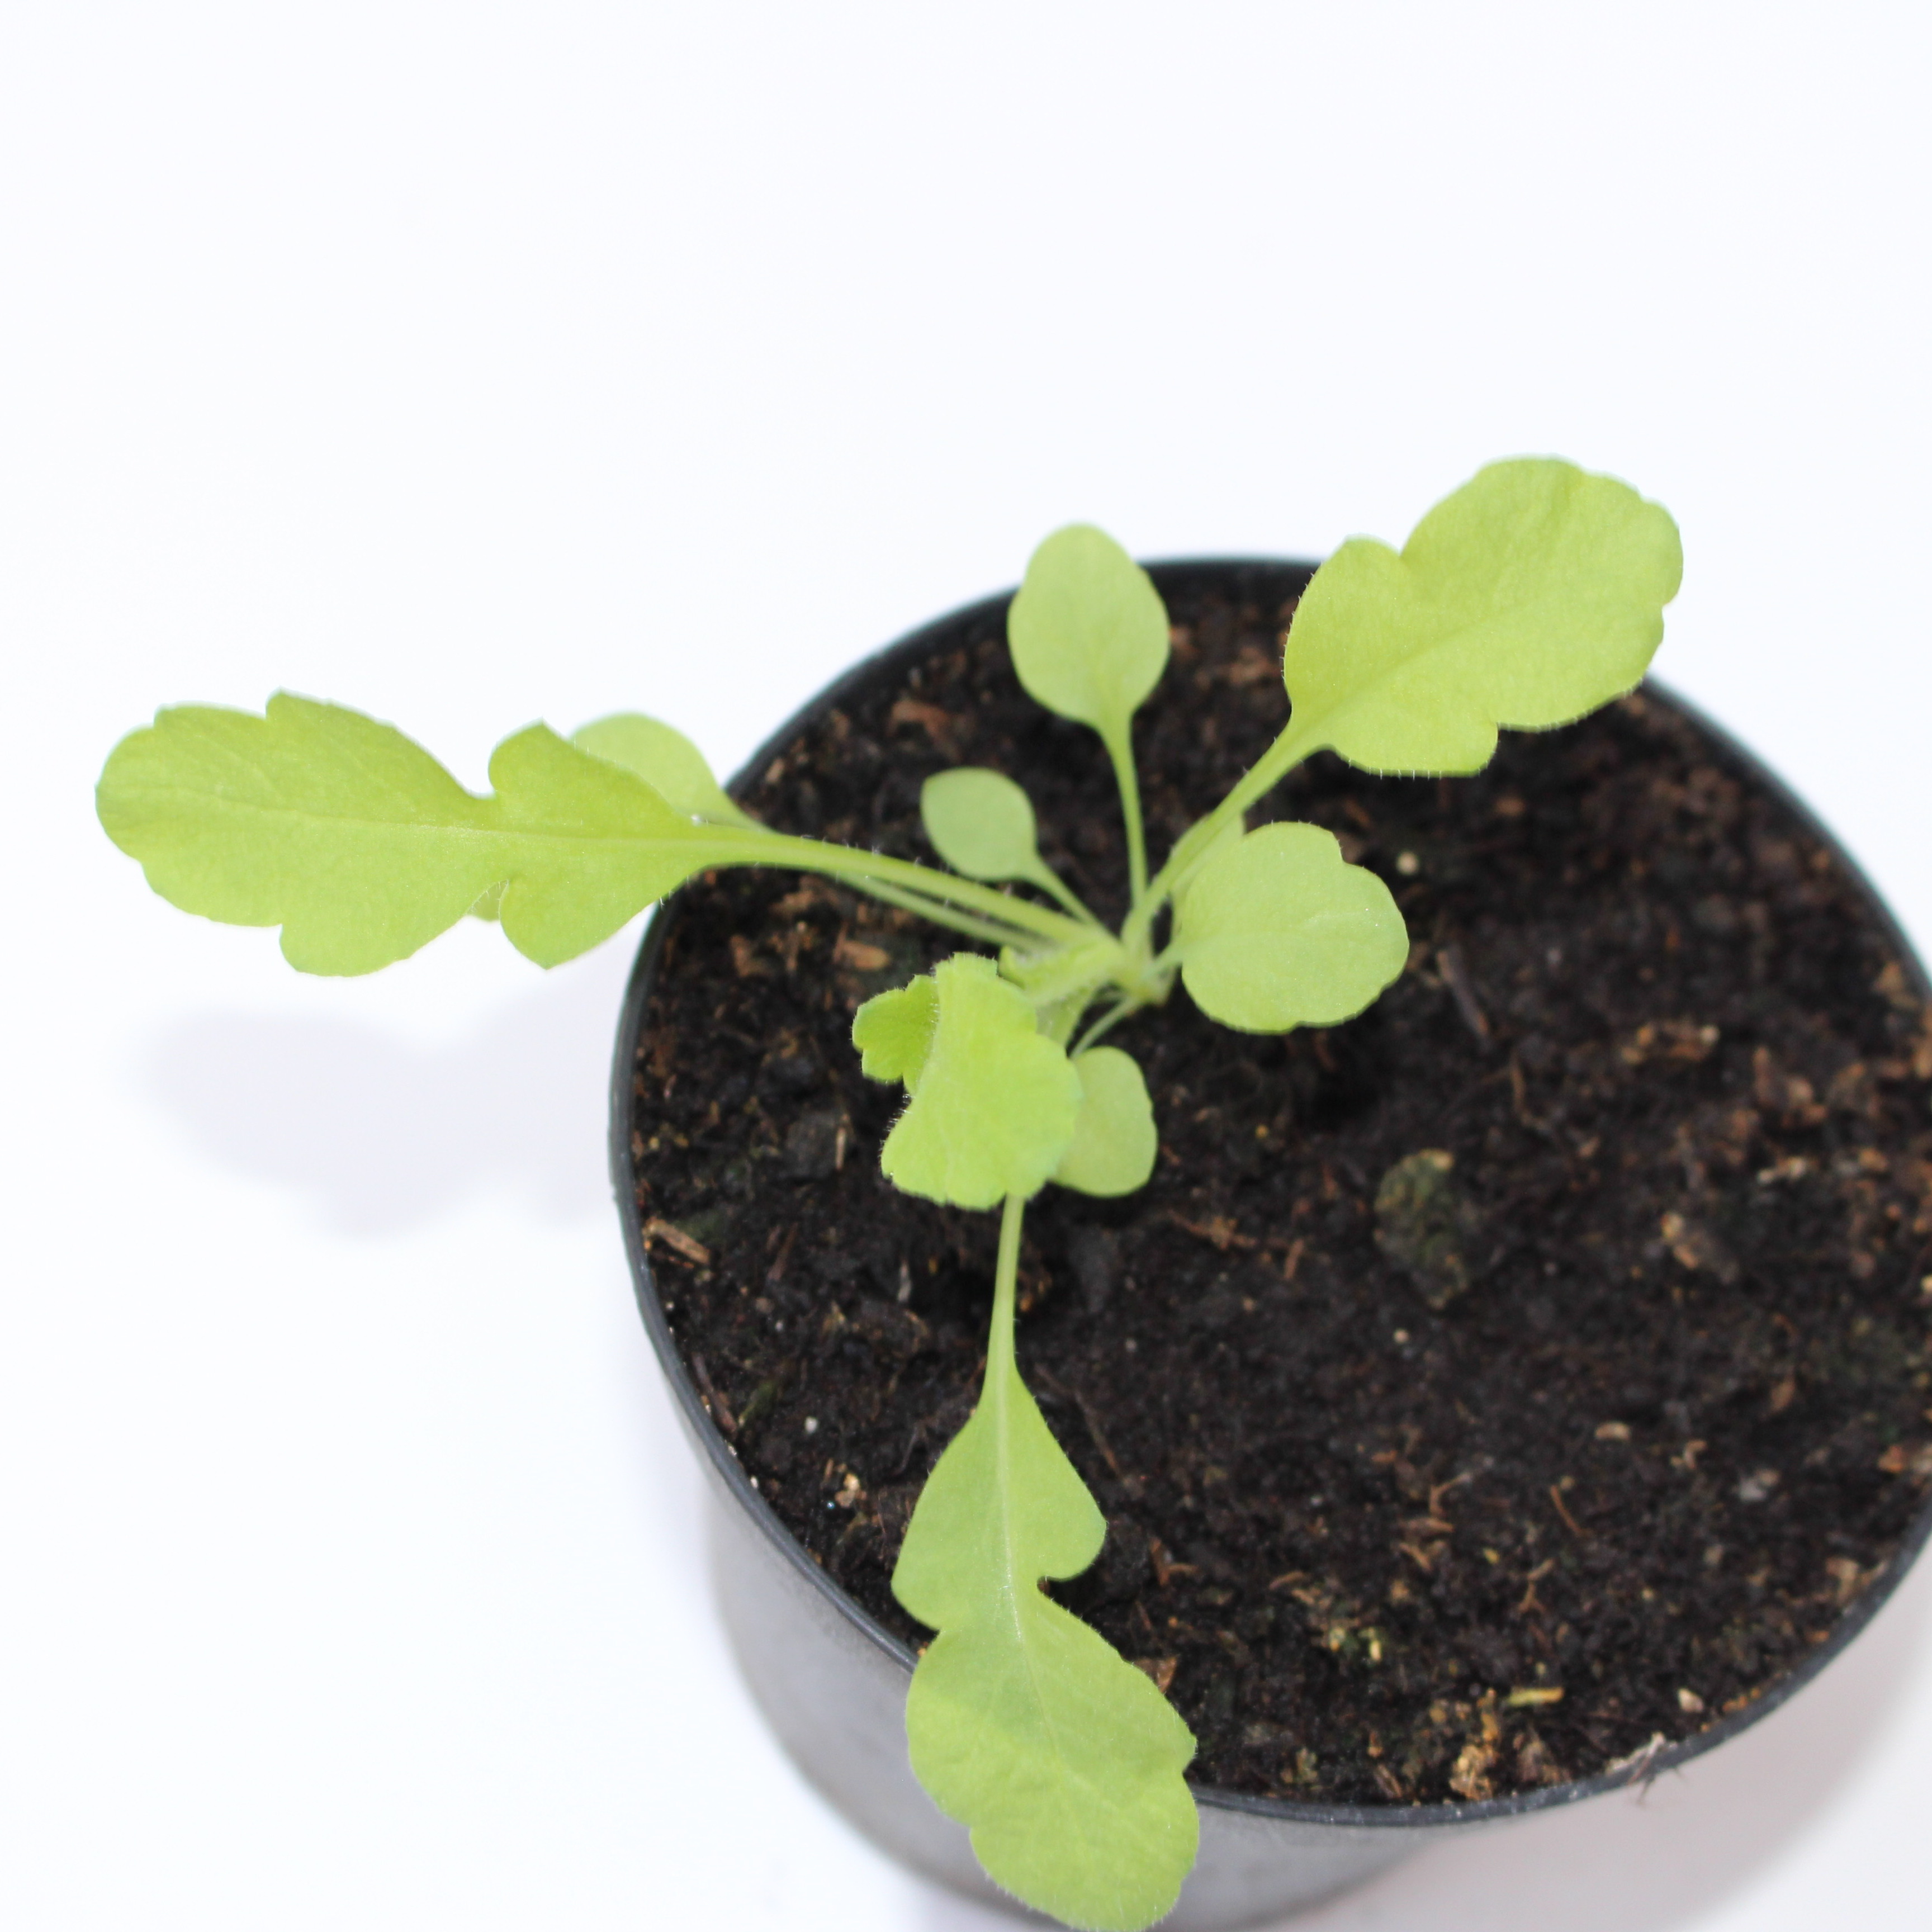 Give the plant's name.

Papaver rhoeas
